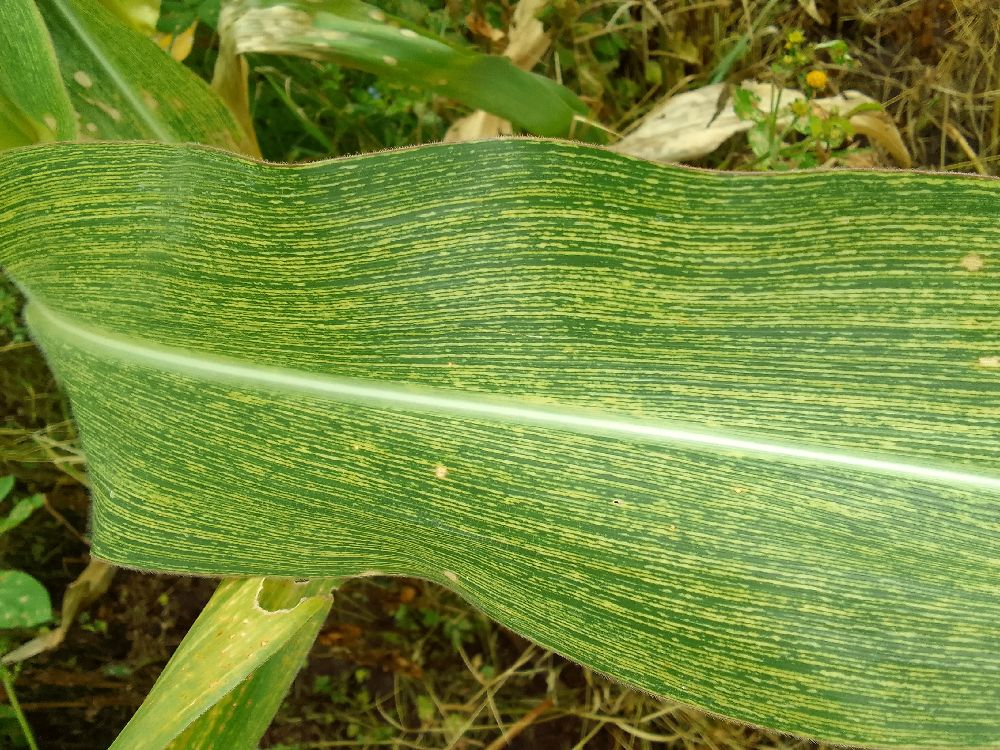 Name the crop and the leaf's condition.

maize, maize streak virus
